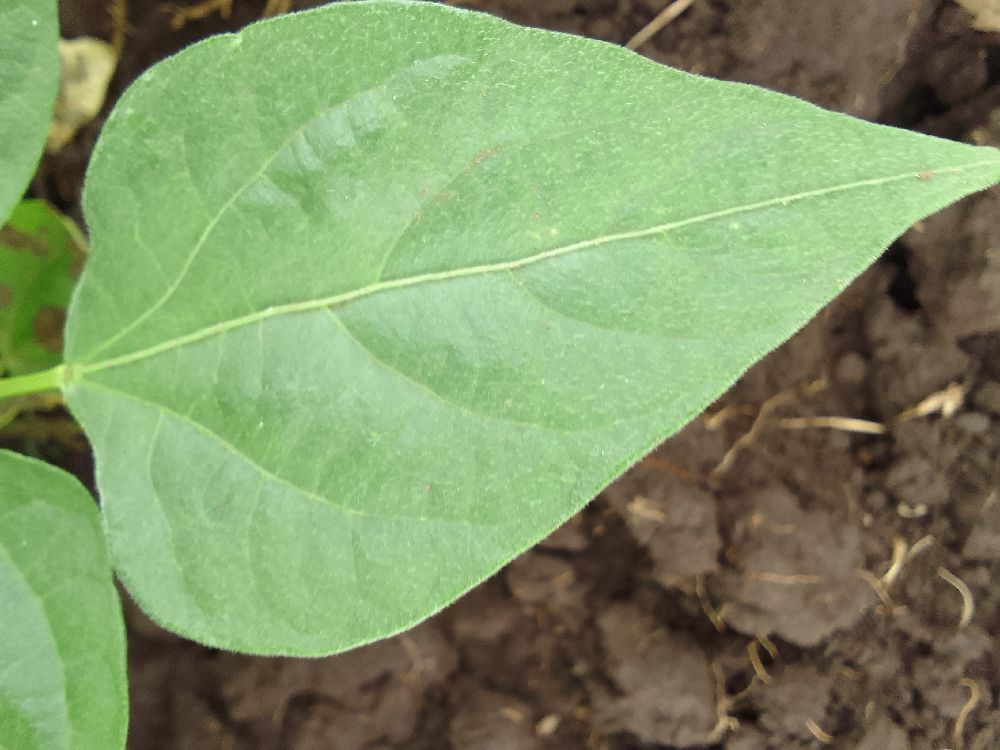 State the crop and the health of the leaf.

common bean, healthy
